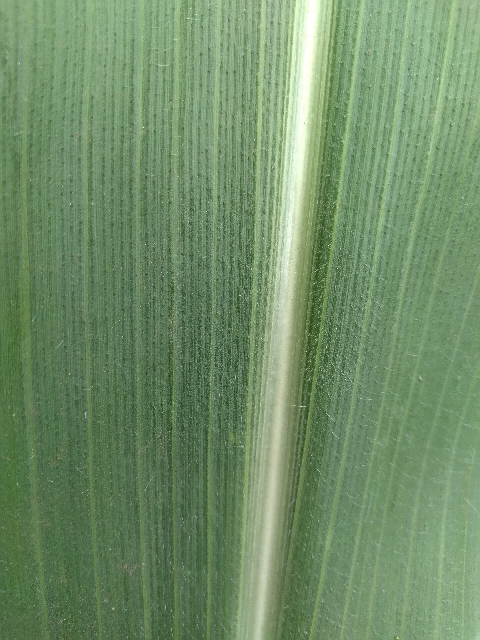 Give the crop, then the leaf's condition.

maize, healthy
